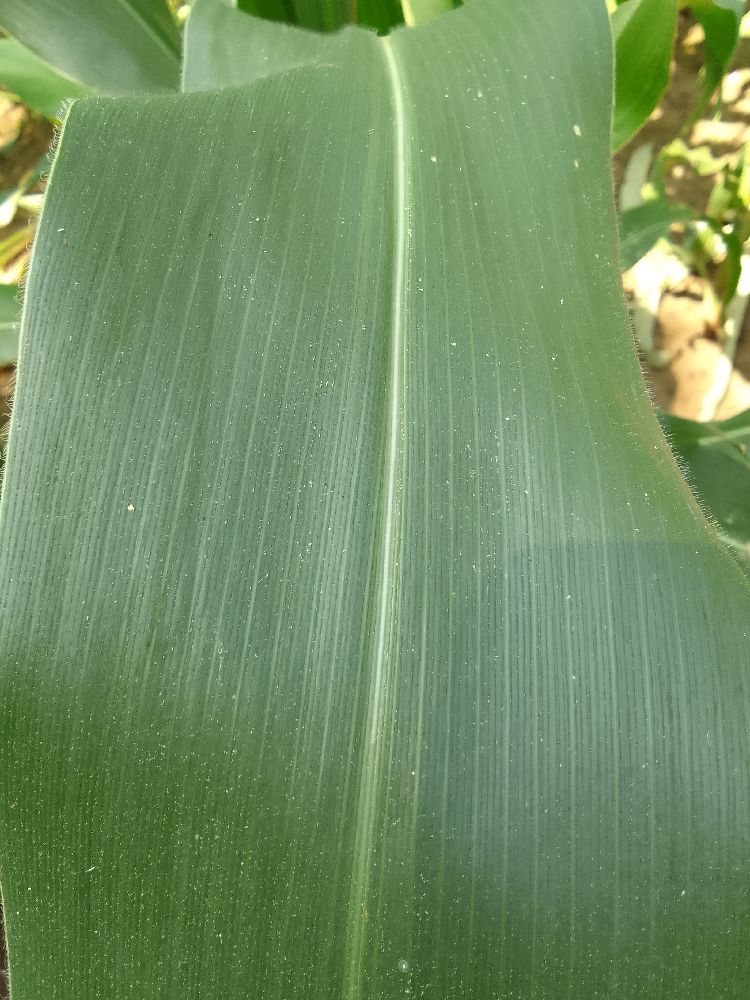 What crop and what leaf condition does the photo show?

maize, healthy
